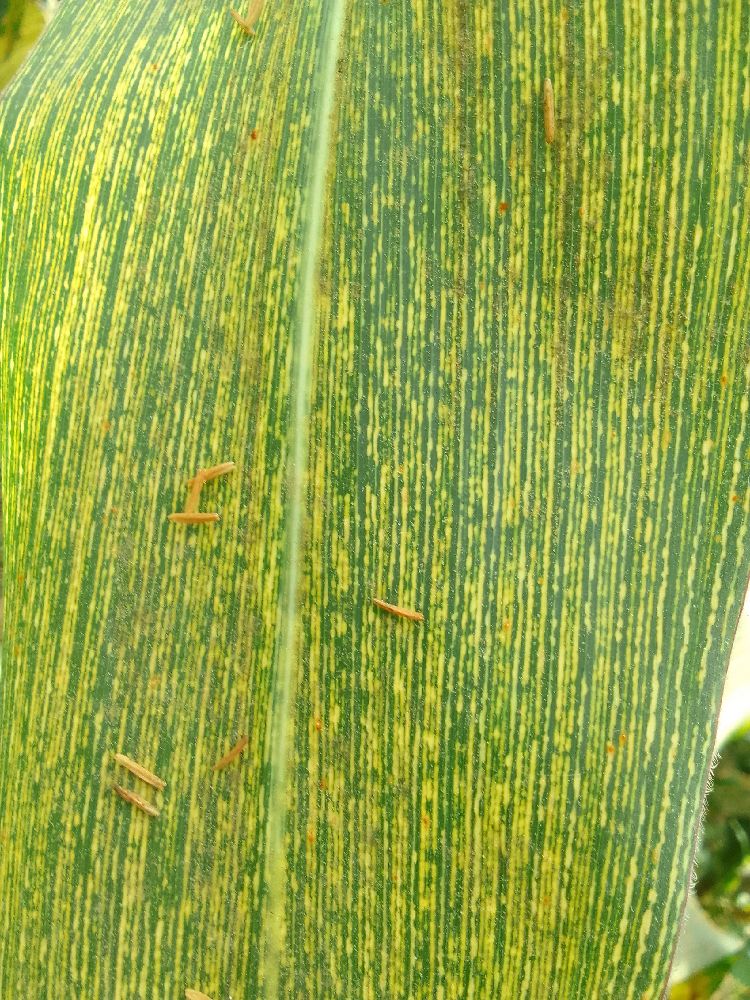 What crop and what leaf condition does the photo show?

maize, maize streak virus
